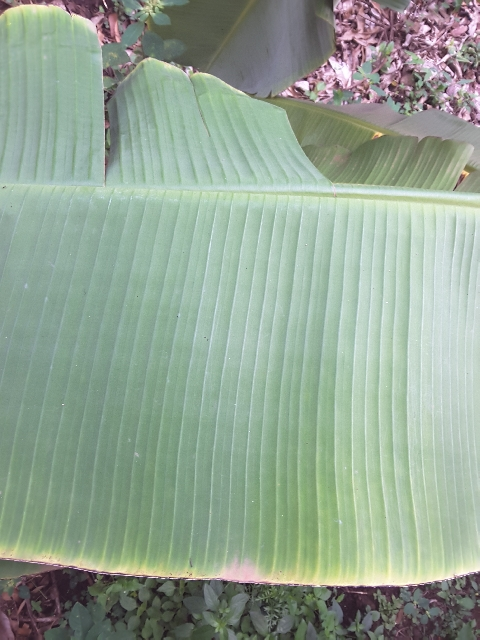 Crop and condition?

banana, healthy
